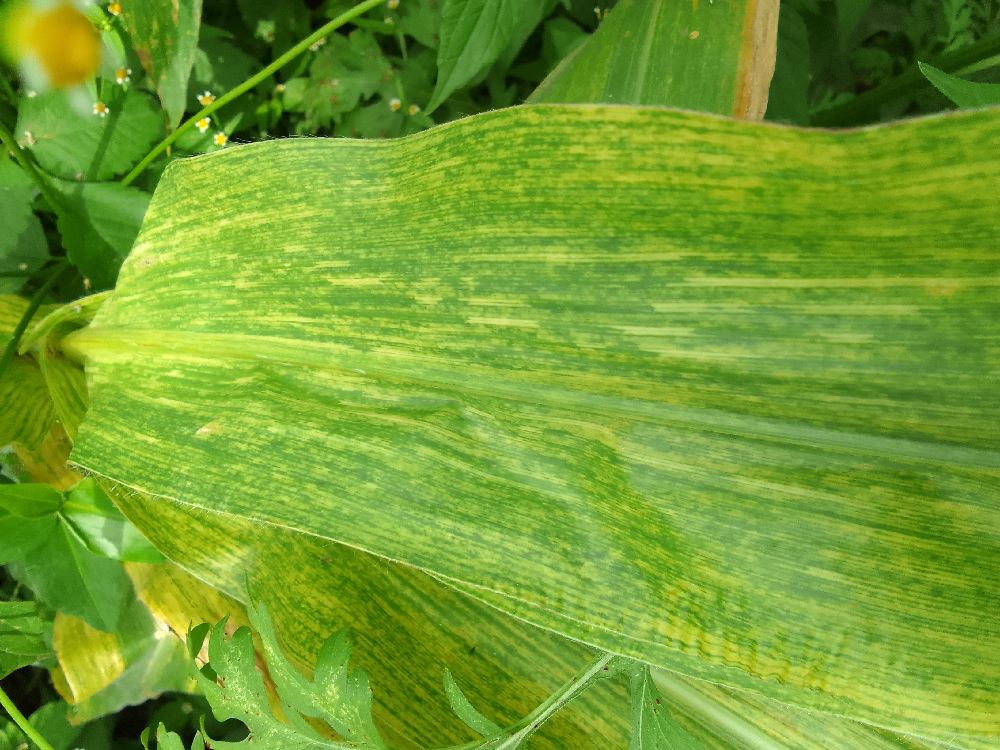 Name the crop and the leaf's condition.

maize, maize lethal necrosis
